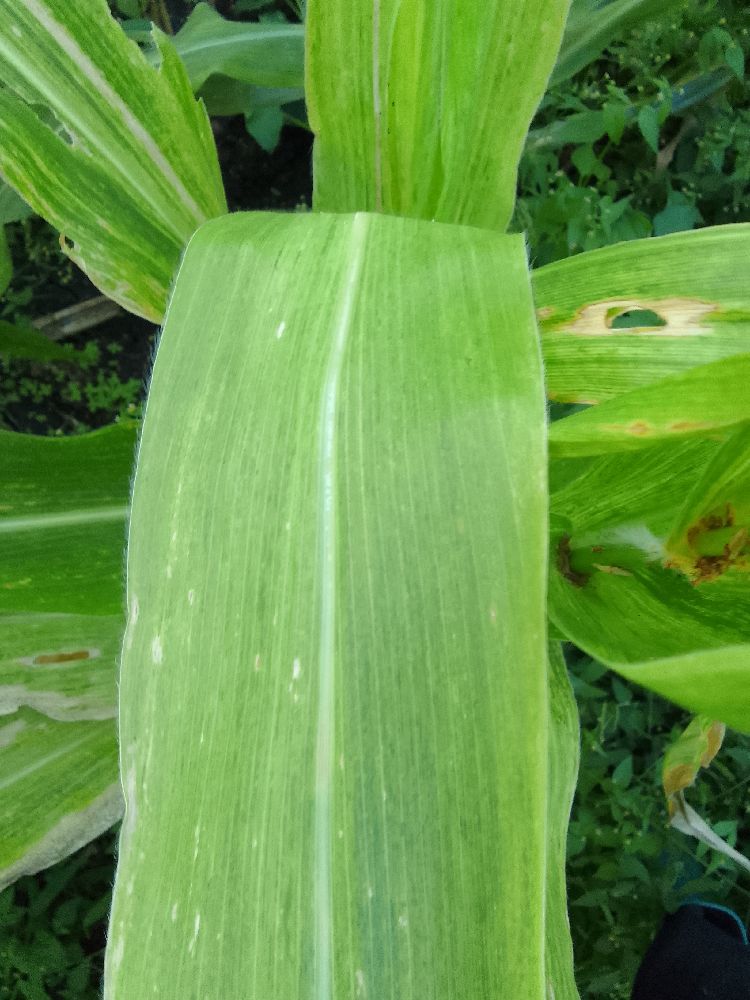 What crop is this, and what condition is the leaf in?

maize, maize lethal necrosis
